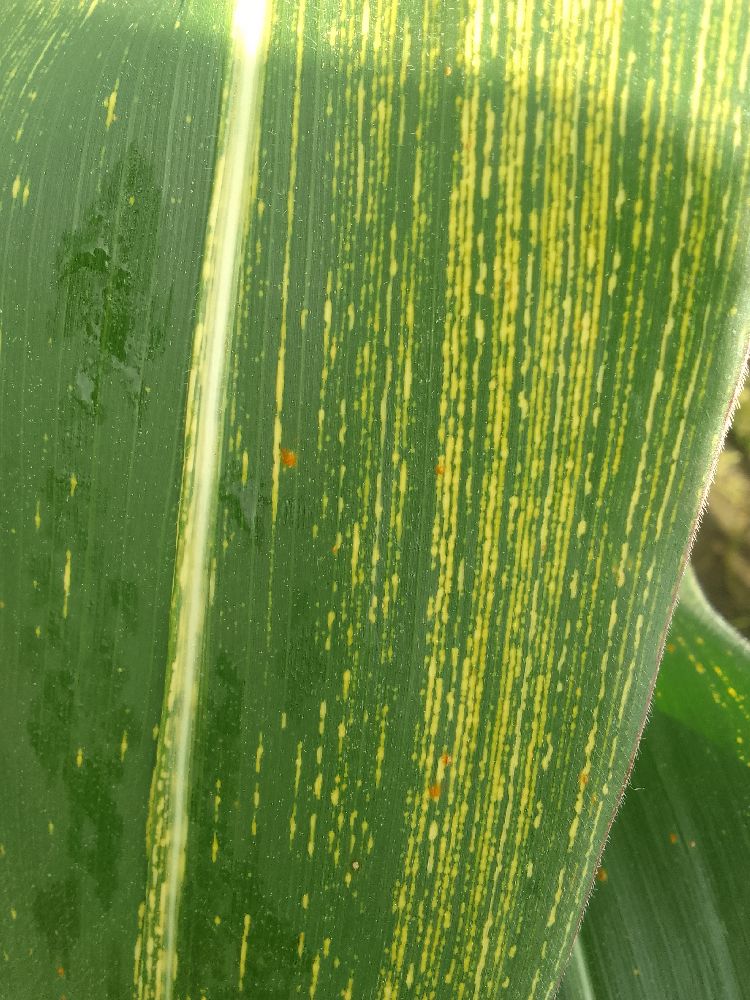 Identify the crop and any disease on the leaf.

maize, maize streak virus
